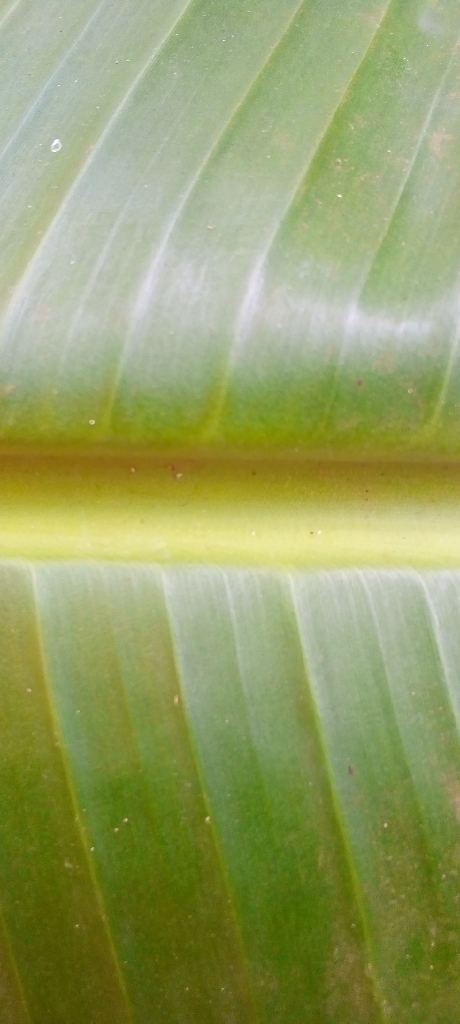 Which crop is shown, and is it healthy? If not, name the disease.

banana, healthy
